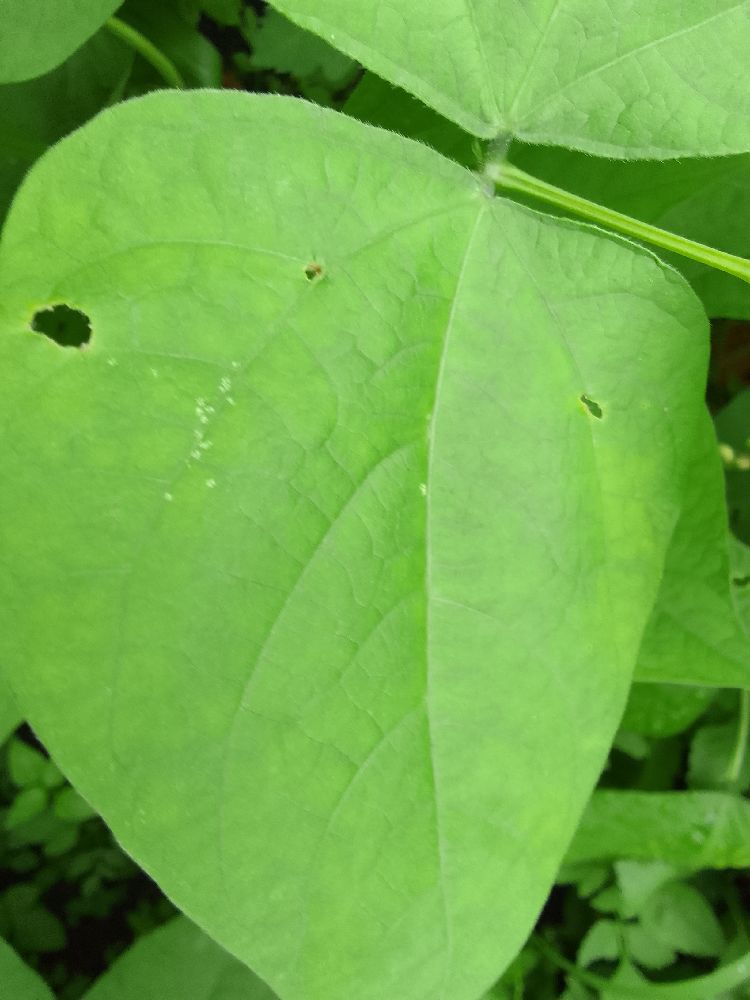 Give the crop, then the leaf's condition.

common bean, healthy
